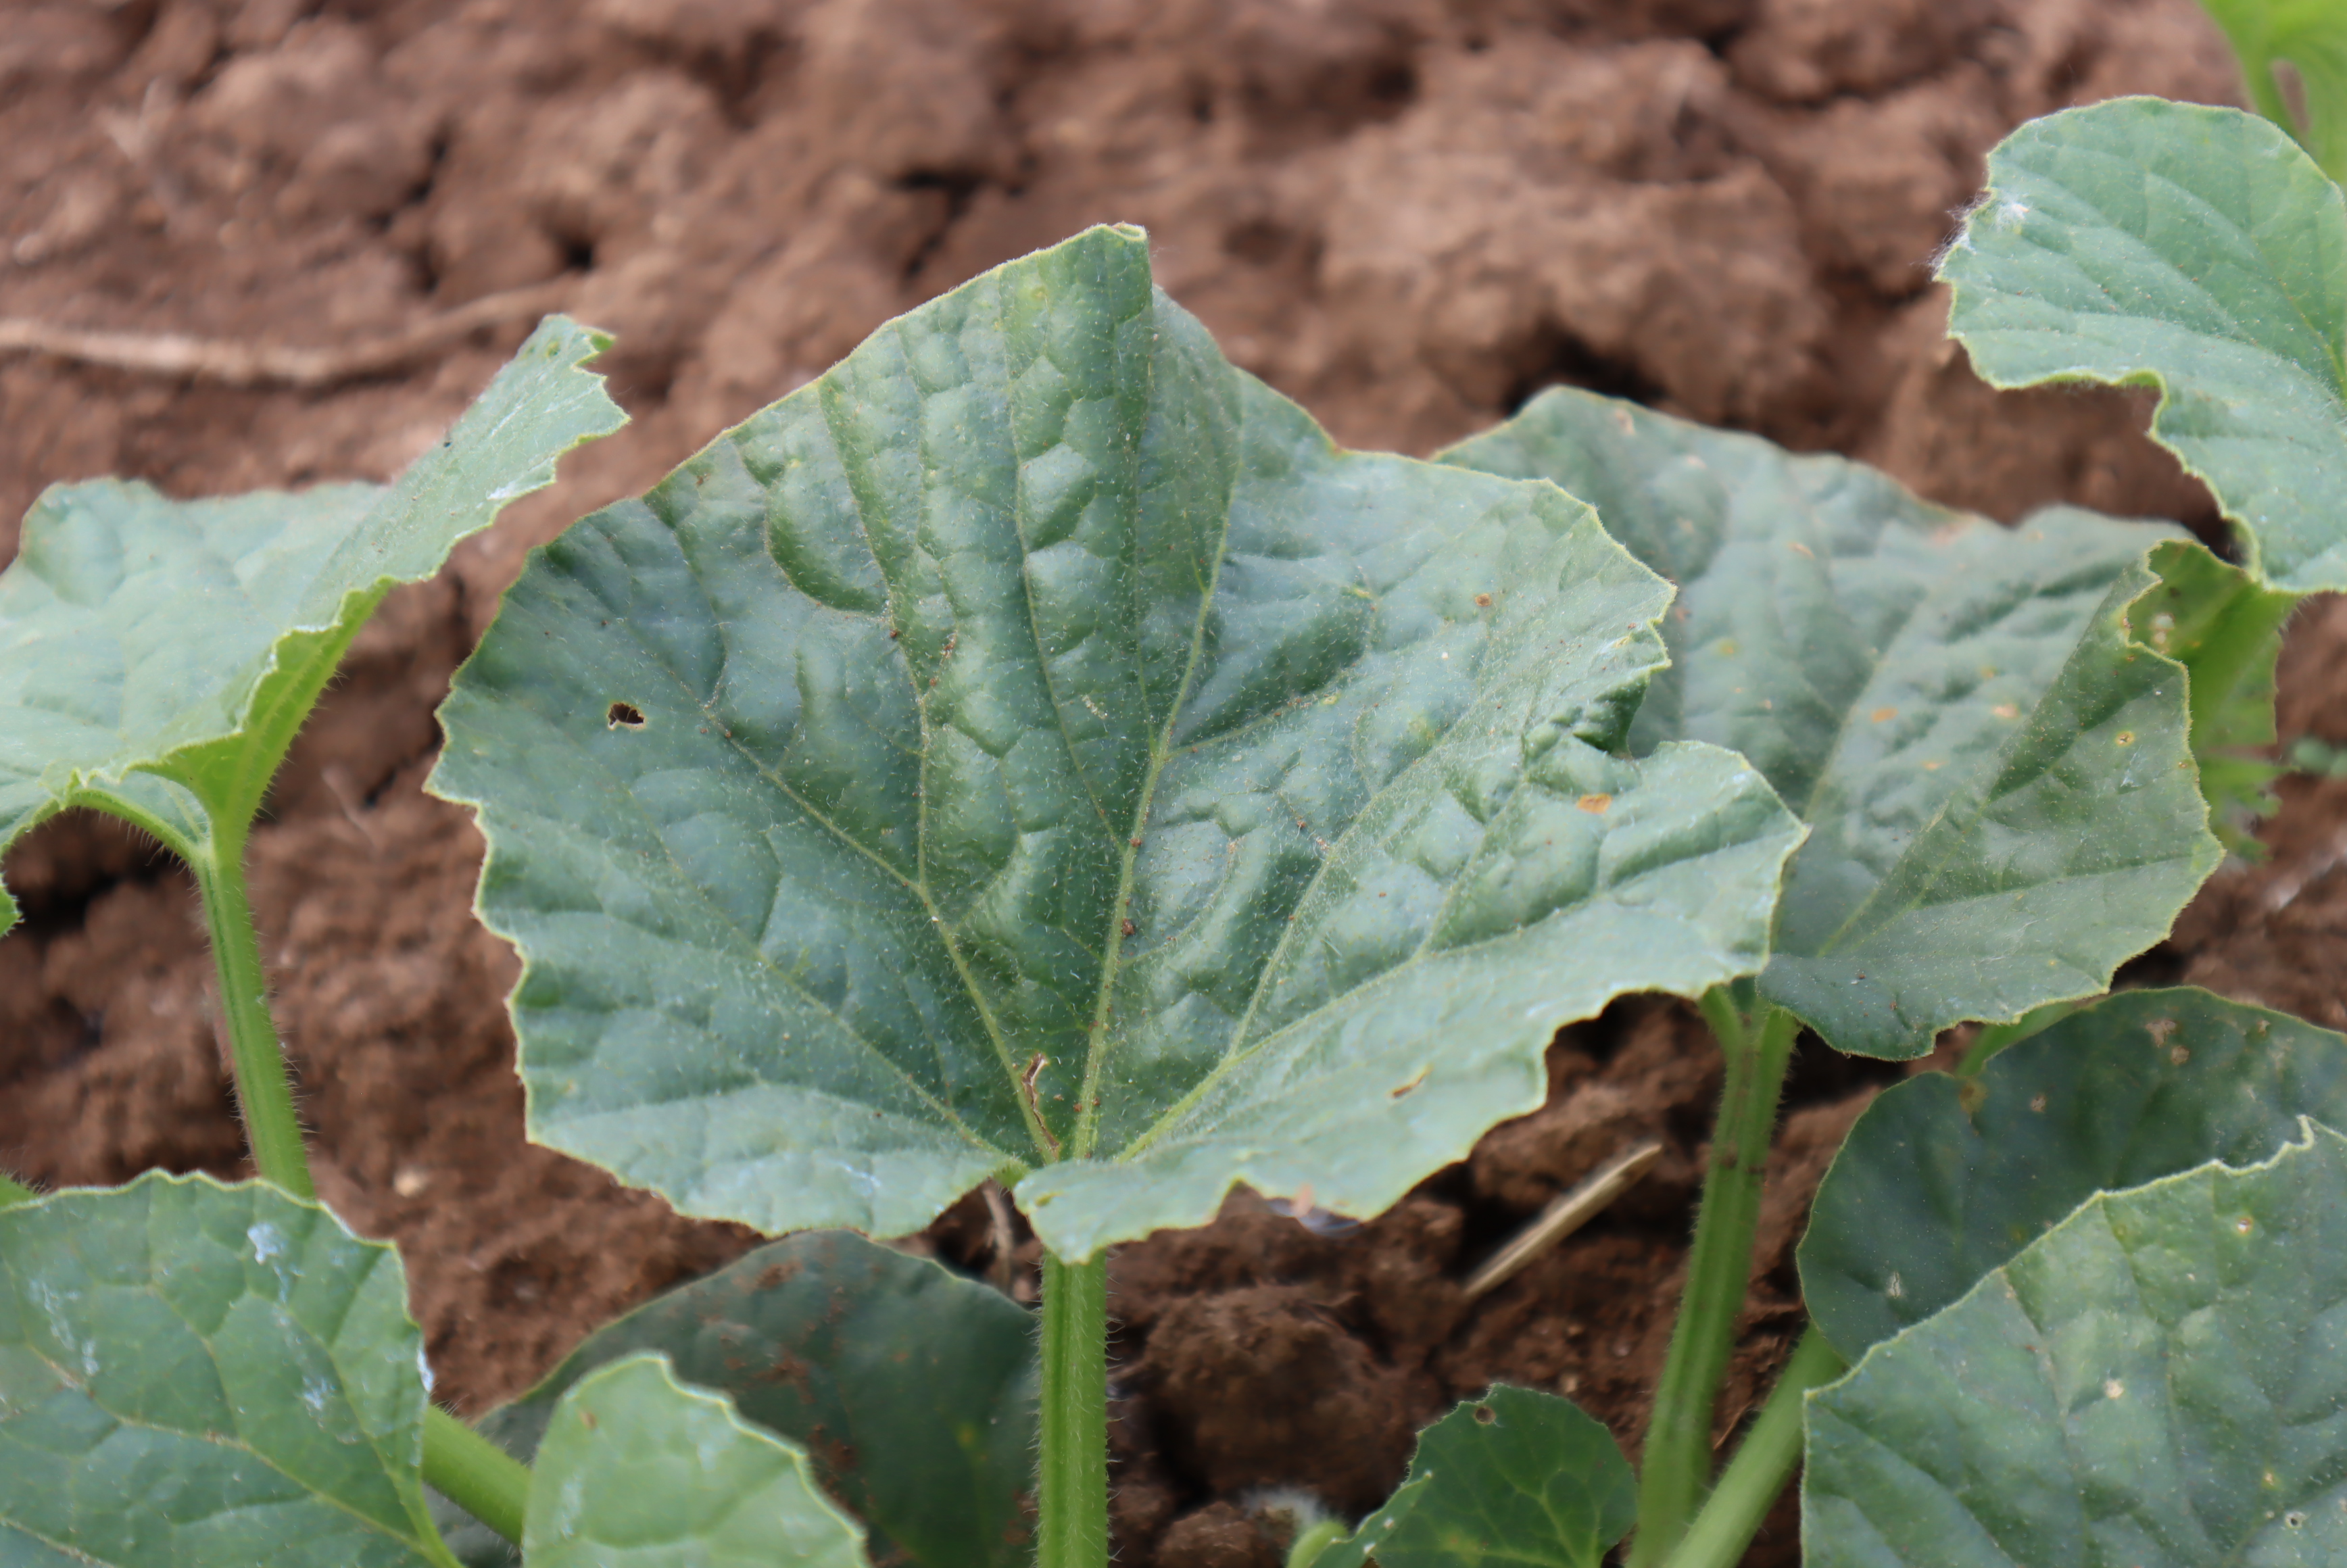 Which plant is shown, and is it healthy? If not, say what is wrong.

melon, septoria
